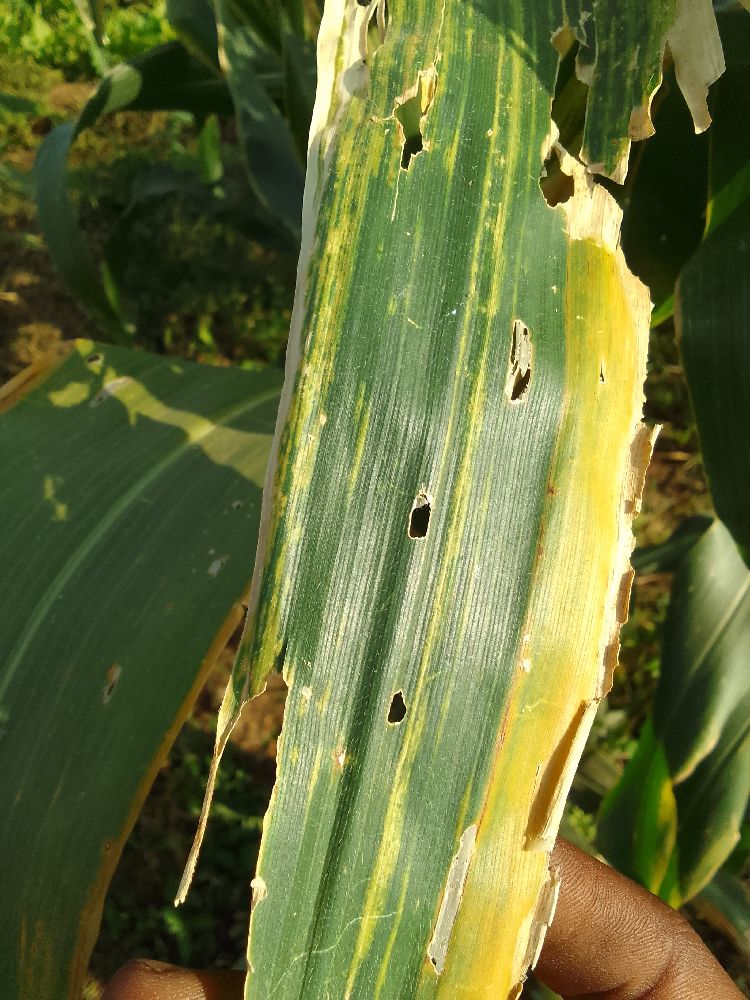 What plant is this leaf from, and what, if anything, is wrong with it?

maize, maize lethal necrosis
